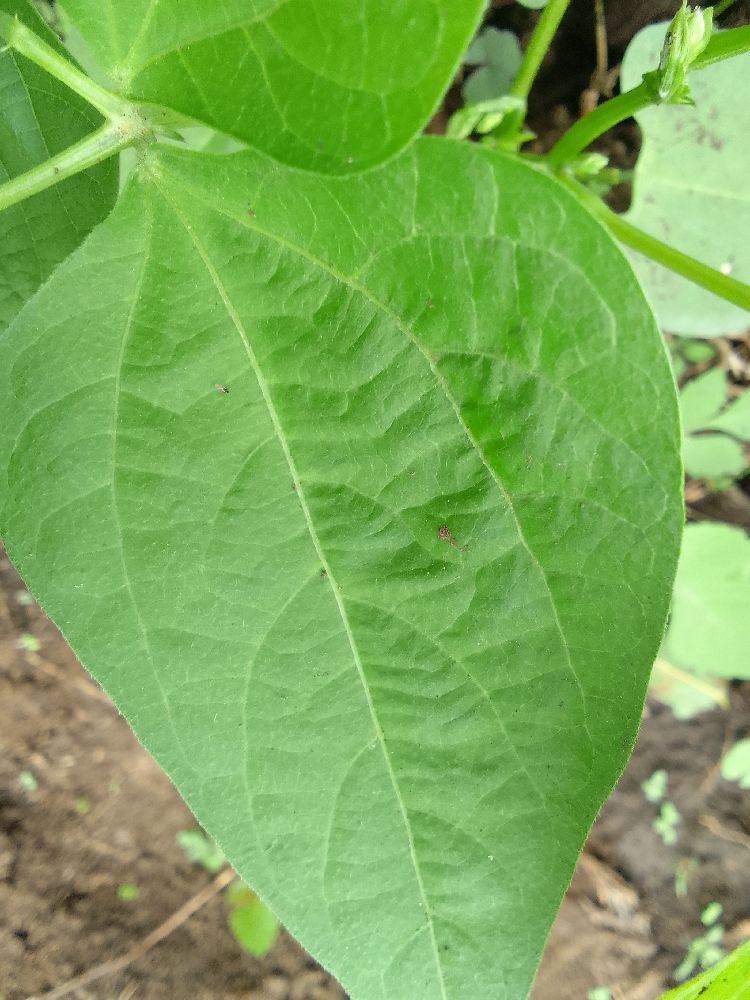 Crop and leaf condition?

common bean, healthy
